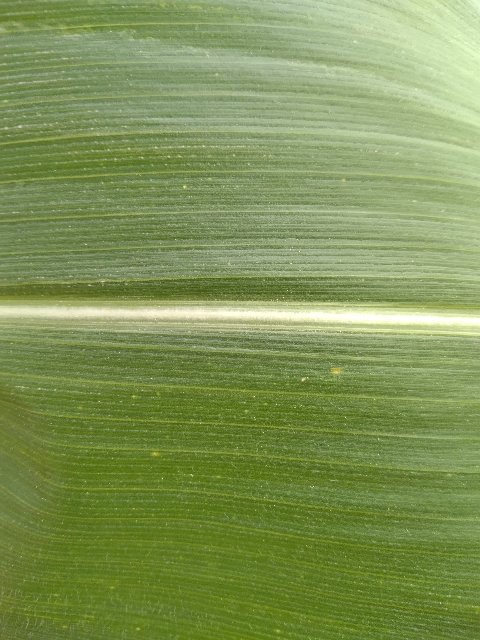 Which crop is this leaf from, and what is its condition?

maize, healthy
